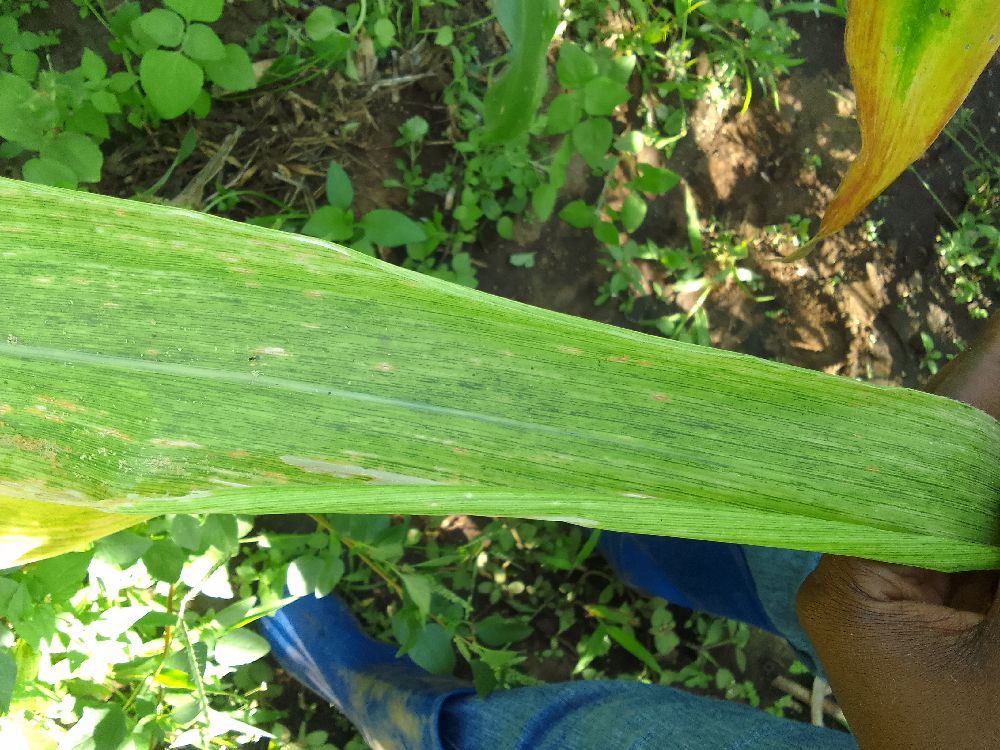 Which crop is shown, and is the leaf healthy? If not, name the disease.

maize, maize lethal necrosis
